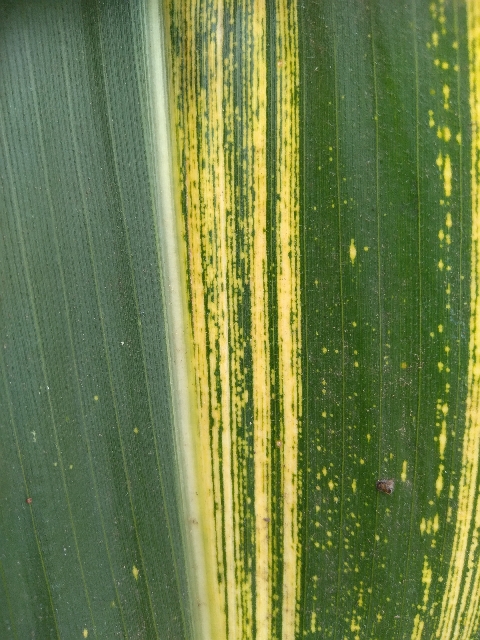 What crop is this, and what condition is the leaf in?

maize, maize streak virus
